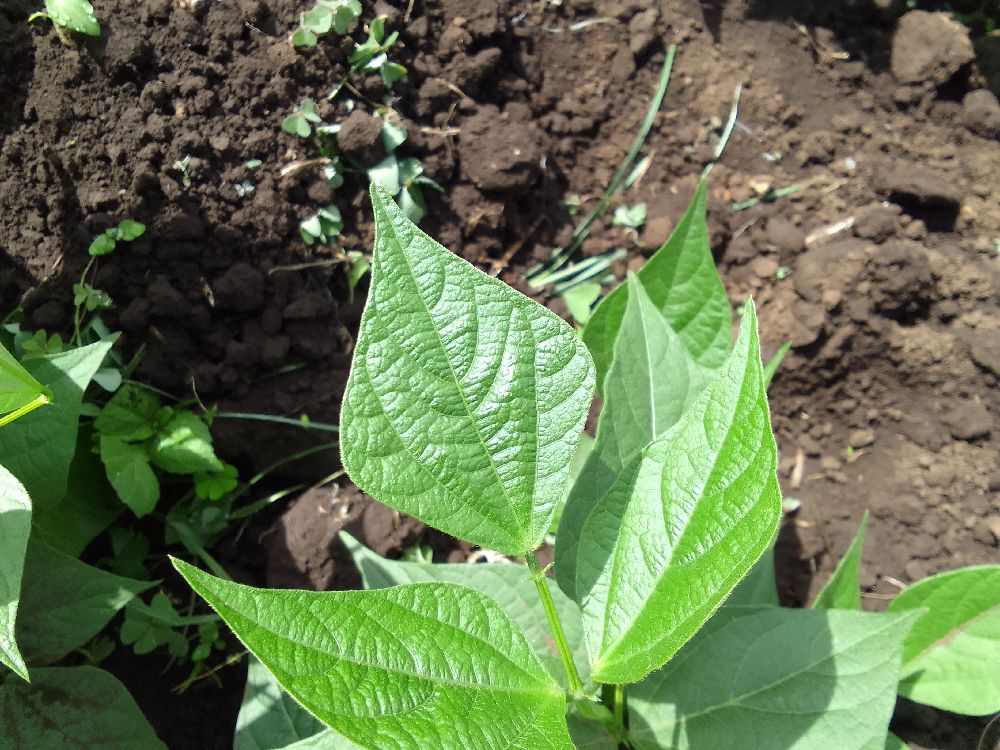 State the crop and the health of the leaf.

common bean, healthy
